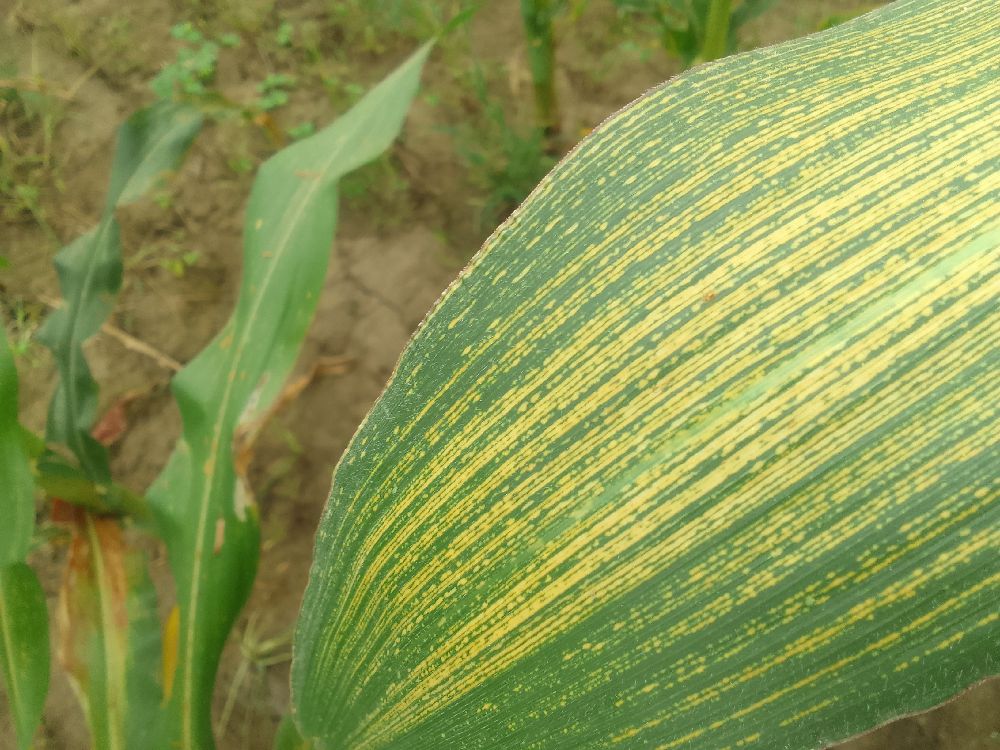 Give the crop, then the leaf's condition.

maize, maize streak virus
